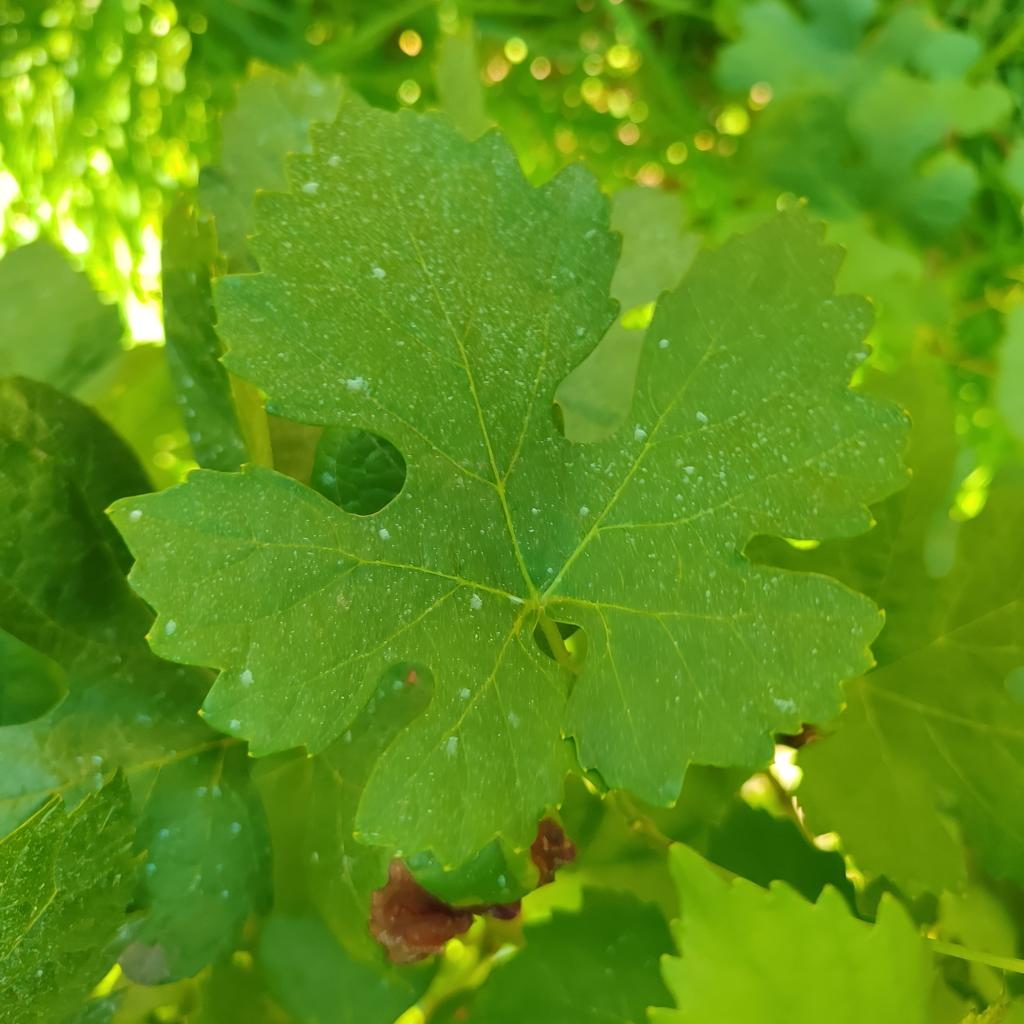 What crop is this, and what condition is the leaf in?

grapevine, healthy
